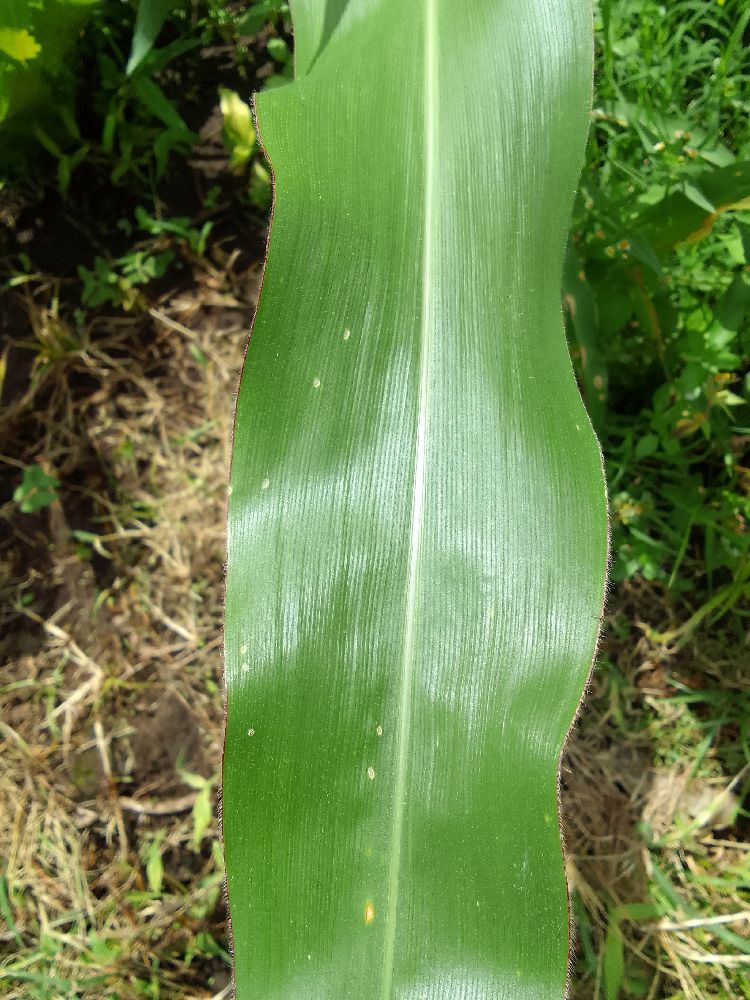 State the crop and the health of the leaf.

maize, healthy
